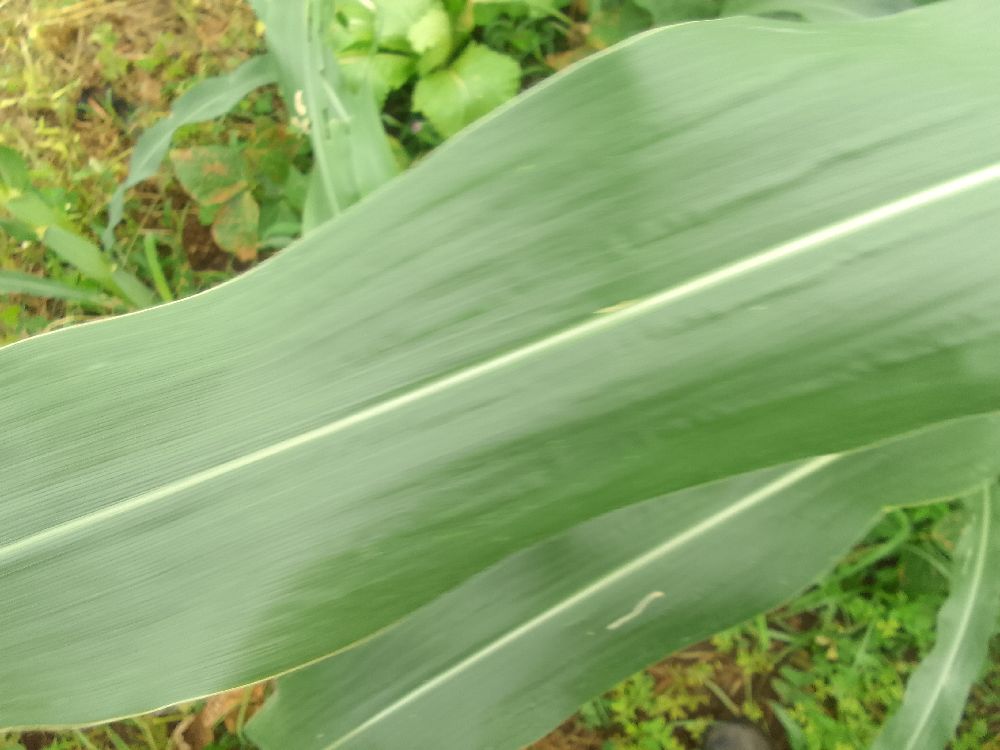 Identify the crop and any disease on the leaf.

maize, healthy
